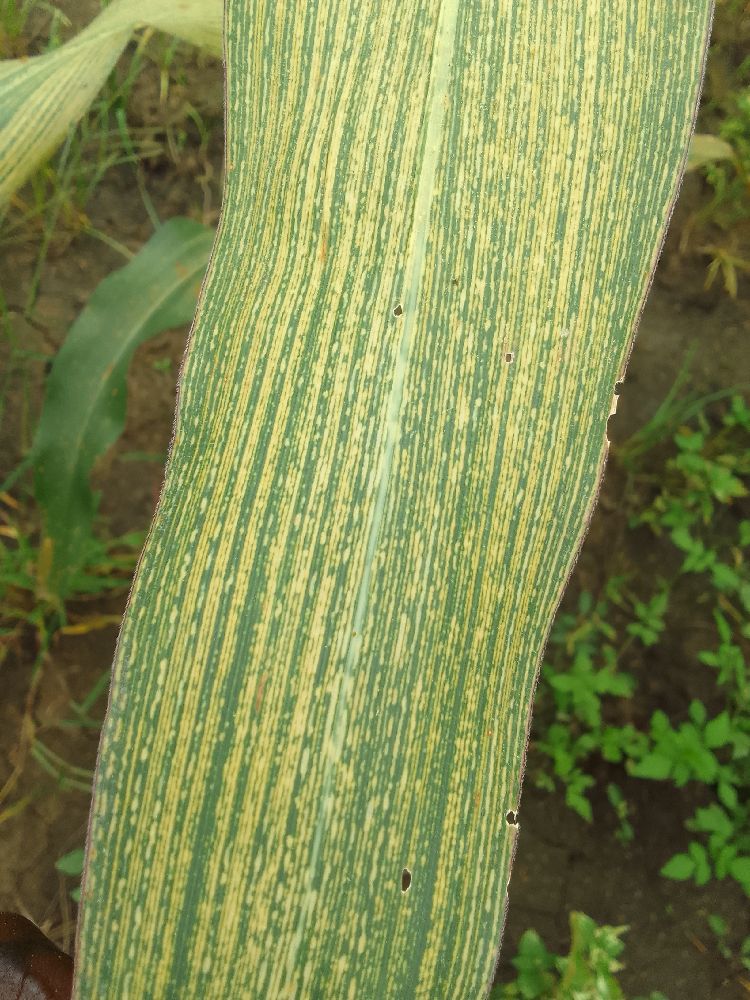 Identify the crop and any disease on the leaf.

maize, maize streak virus
